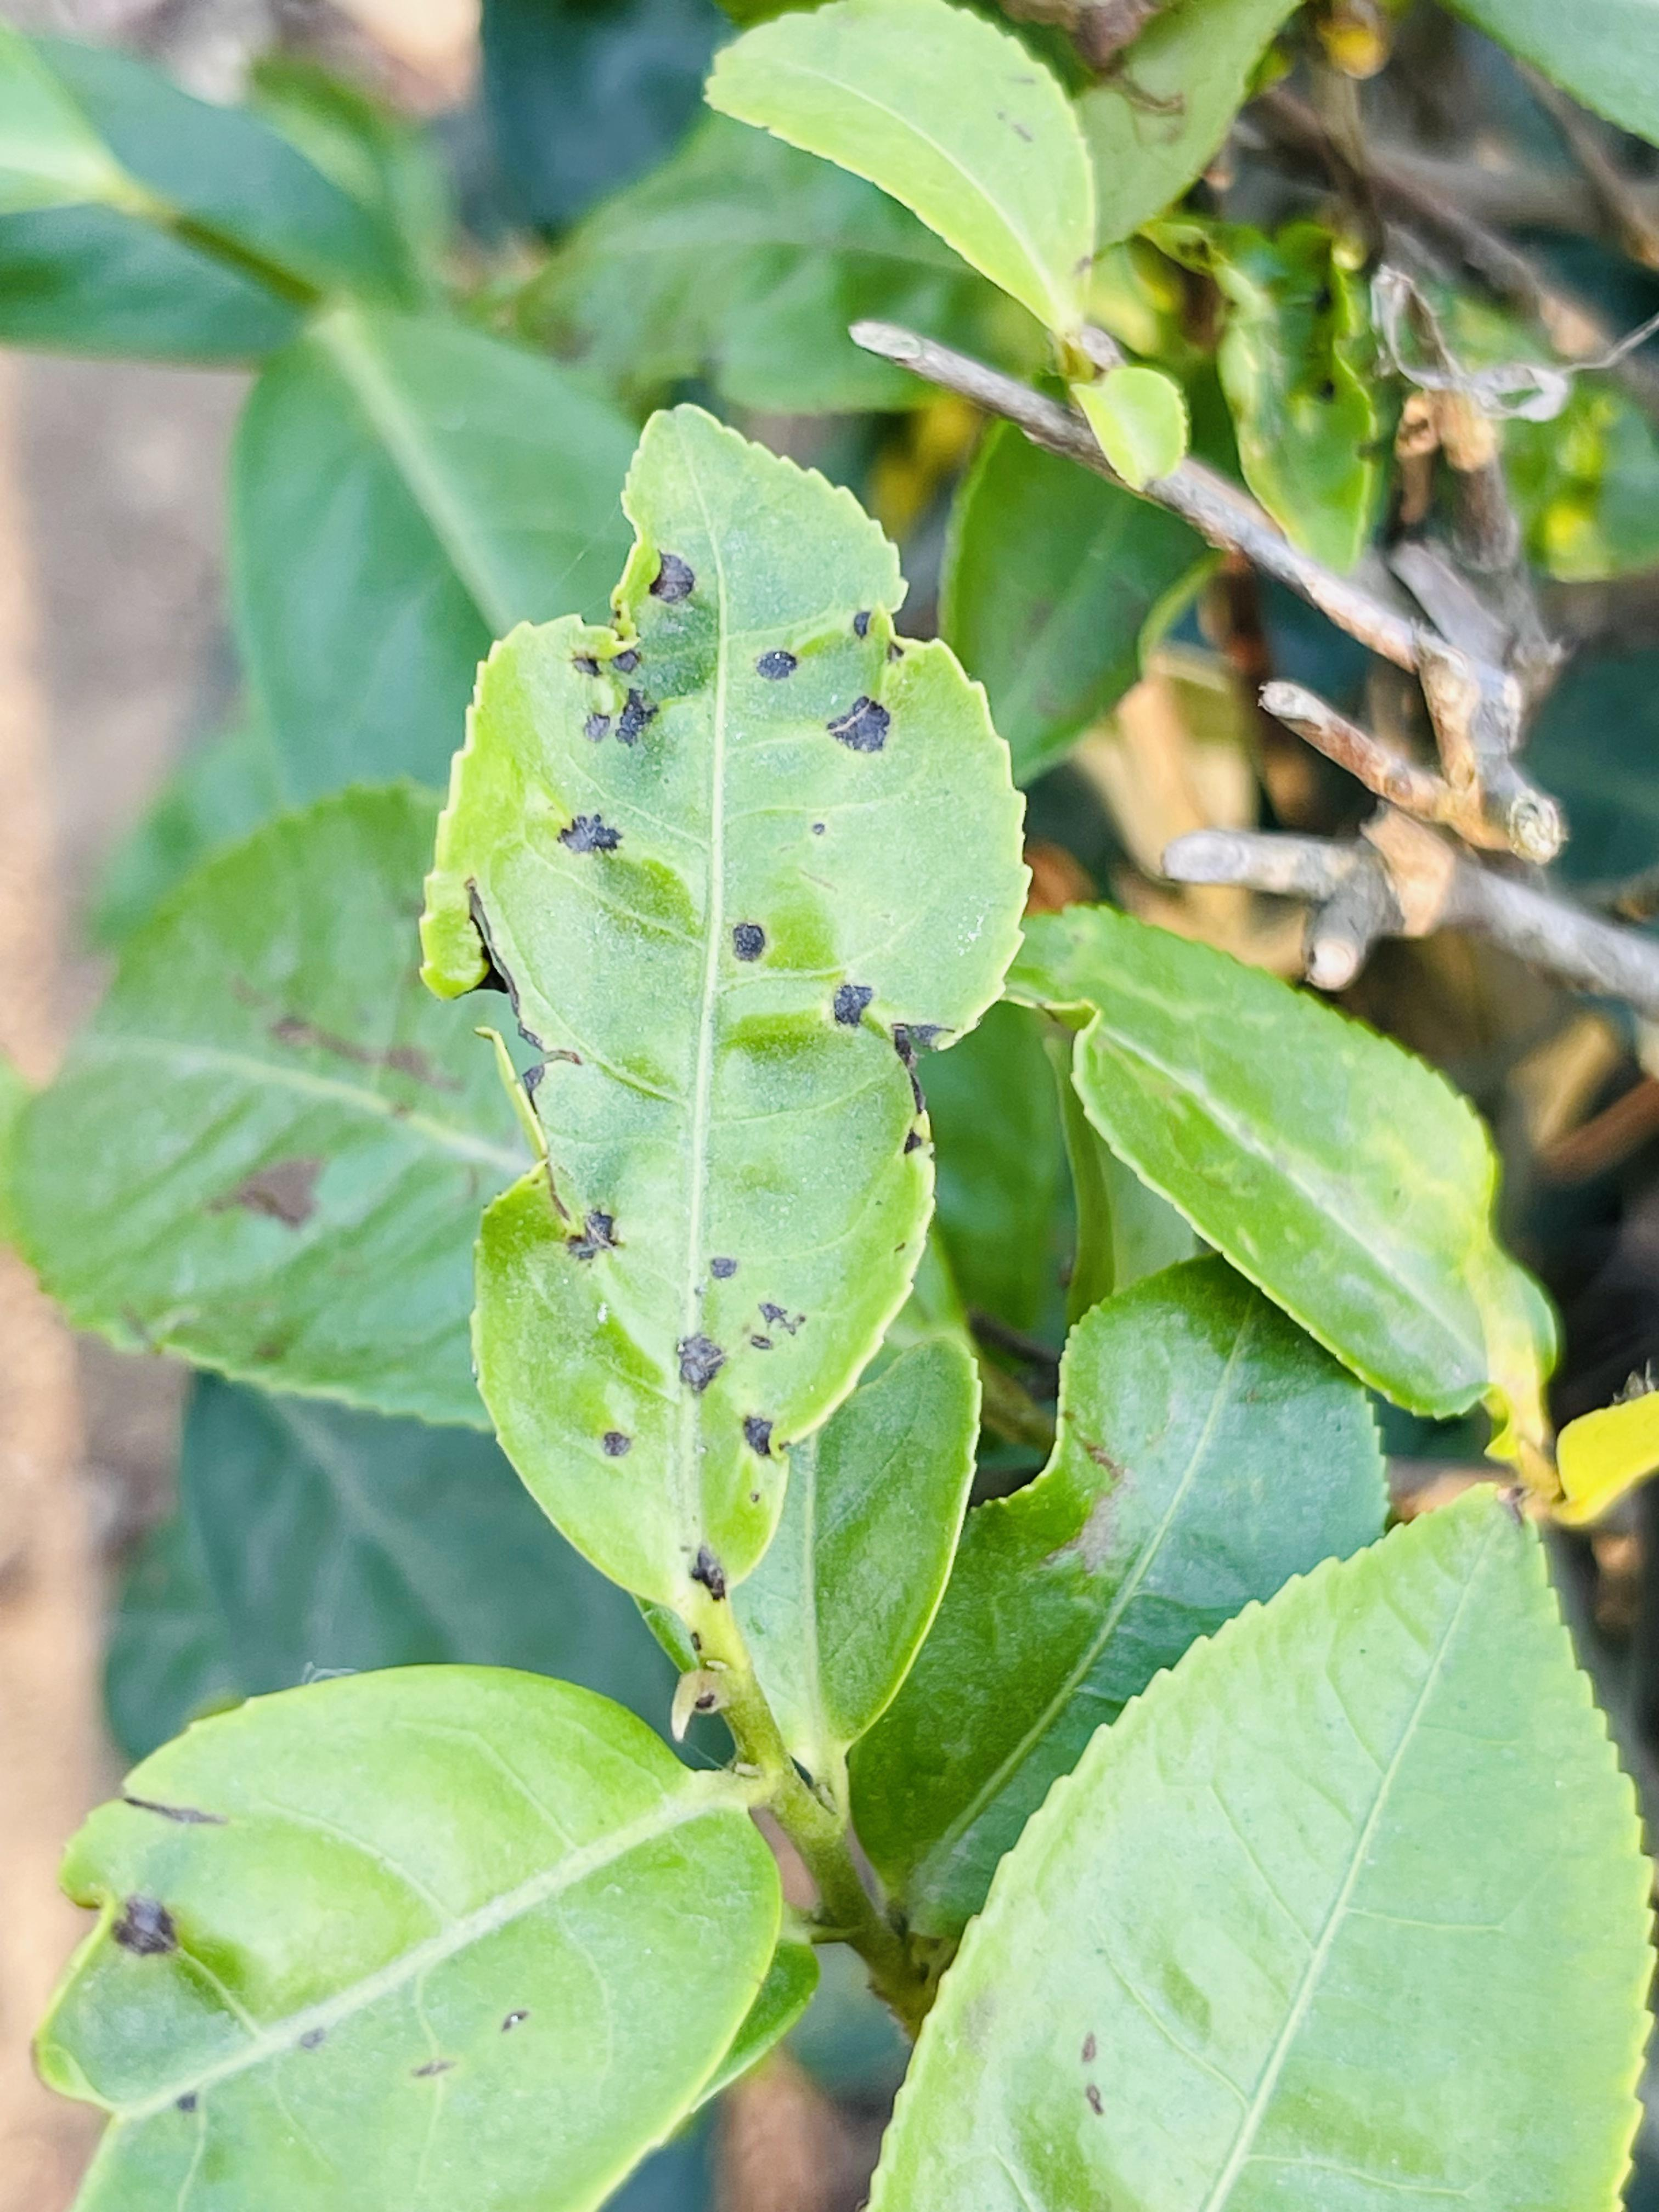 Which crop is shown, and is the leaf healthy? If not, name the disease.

tea, helopeltis
